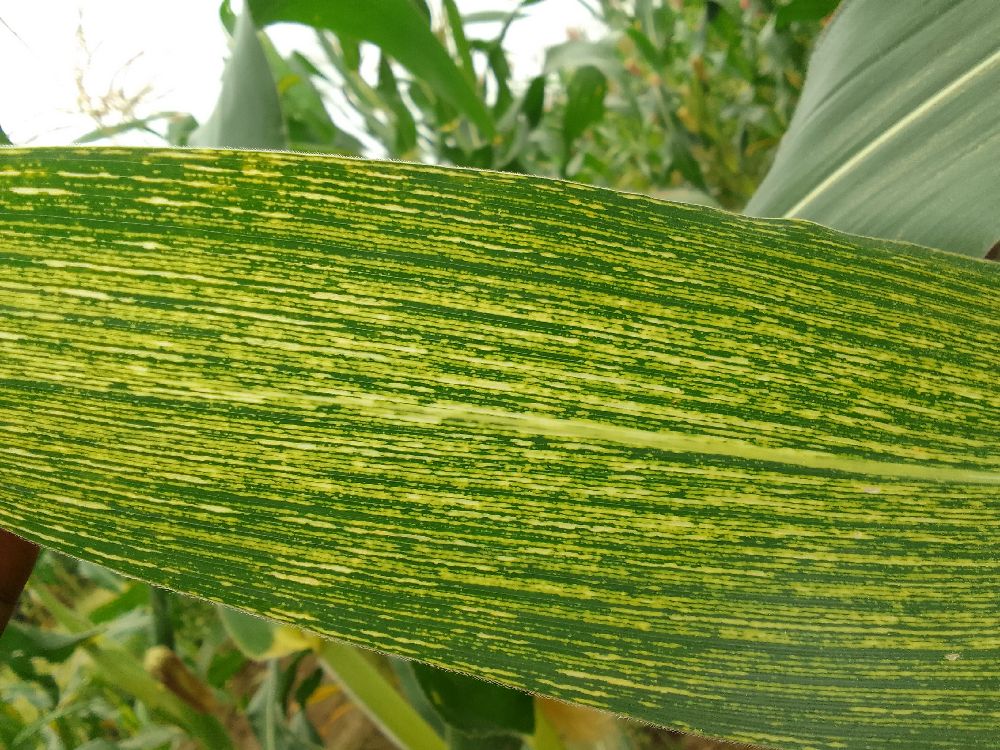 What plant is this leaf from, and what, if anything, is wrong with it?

maize, maize streak virus
